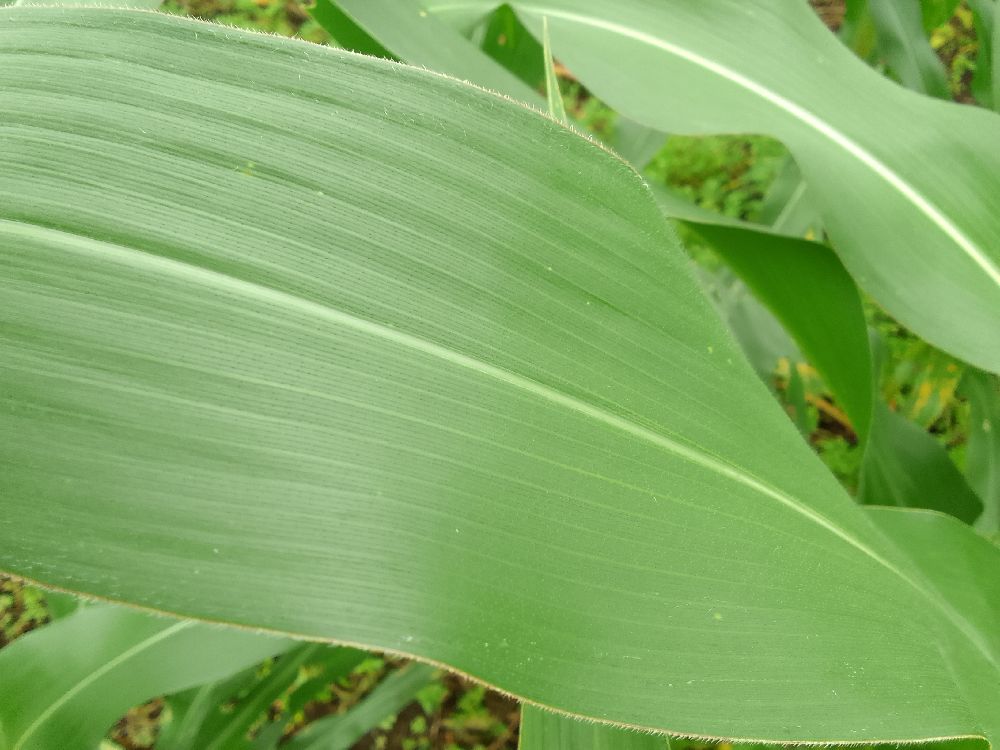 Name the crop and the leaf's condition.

maize, healthy
